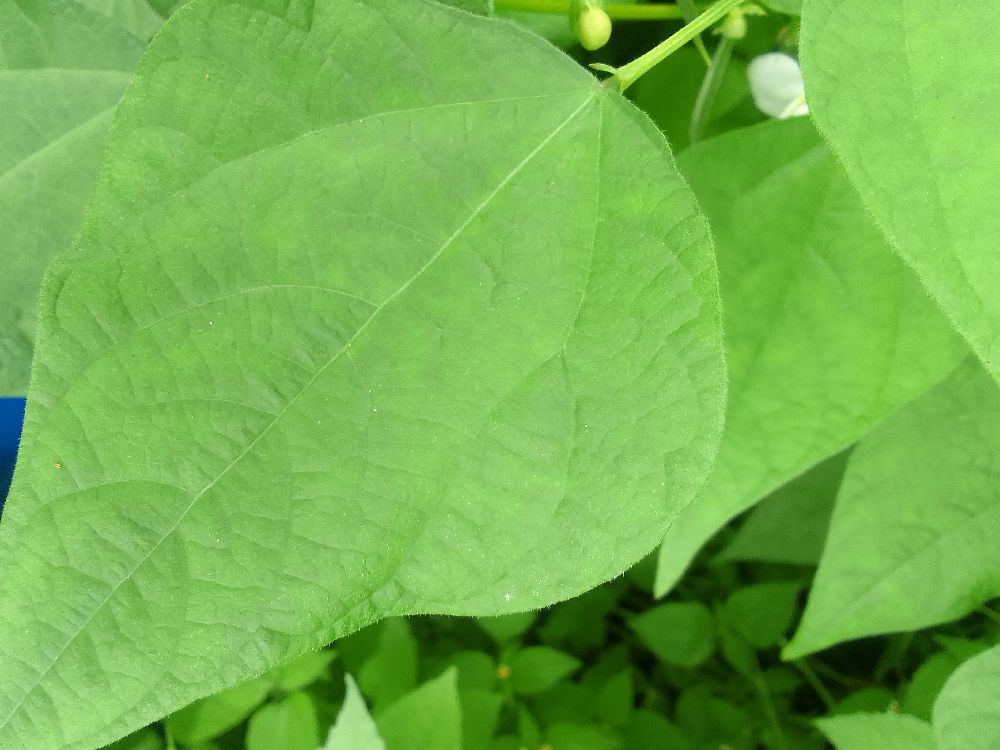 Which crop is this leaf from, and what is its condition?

common bean, healthy
